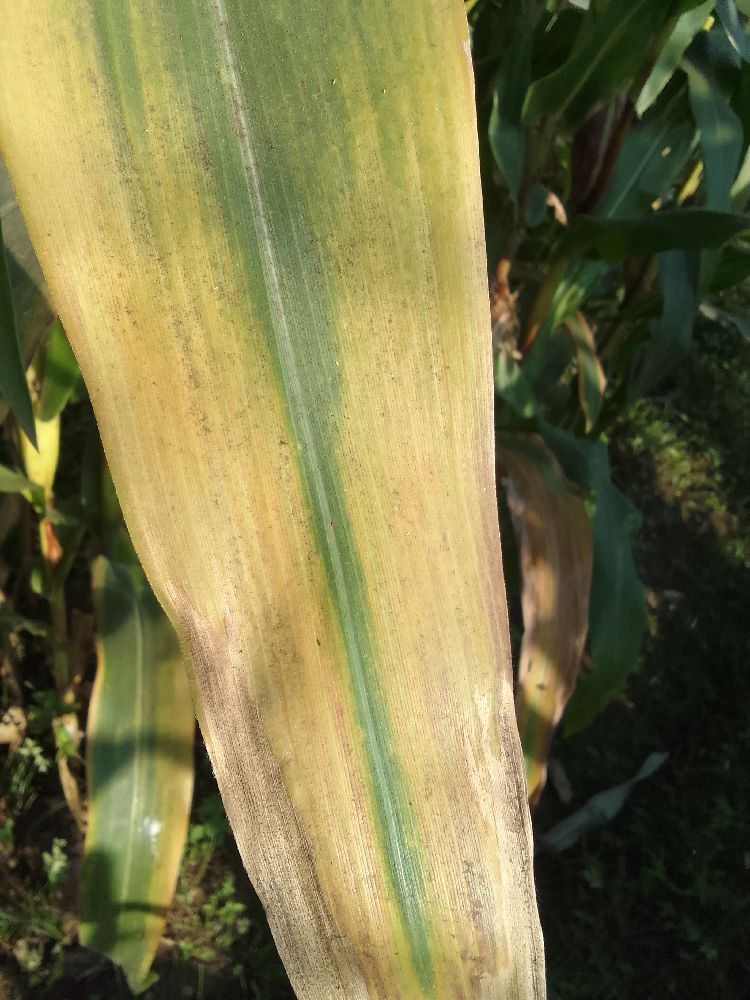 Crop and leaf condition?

maize, maize lethal necrosis
